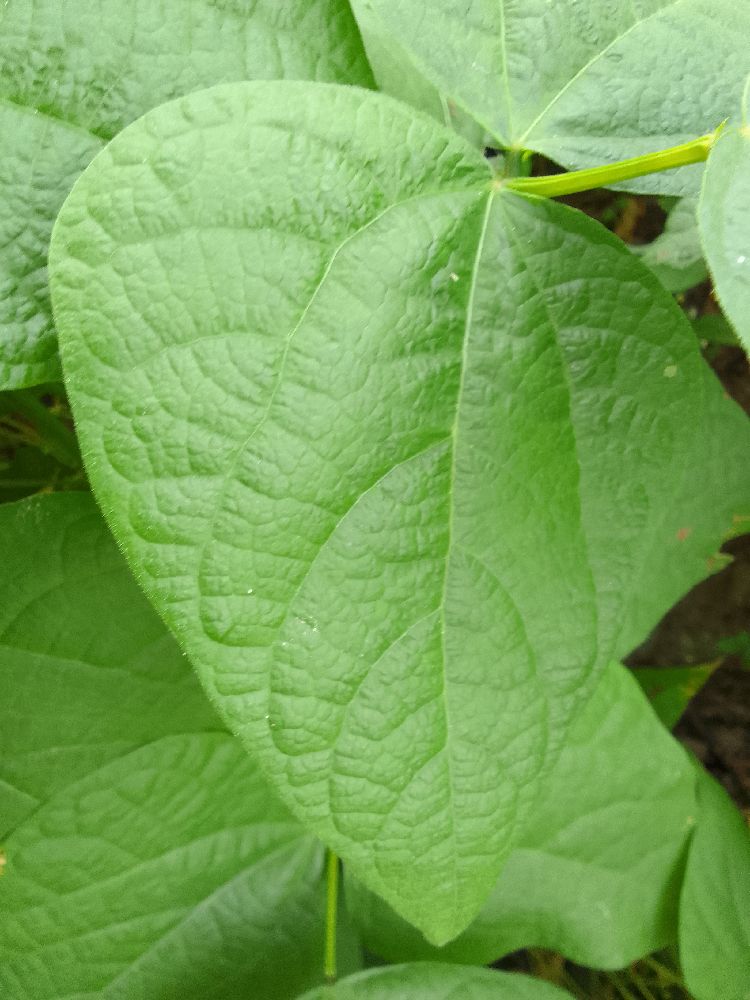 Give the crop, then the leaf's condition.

common bean, healthy
